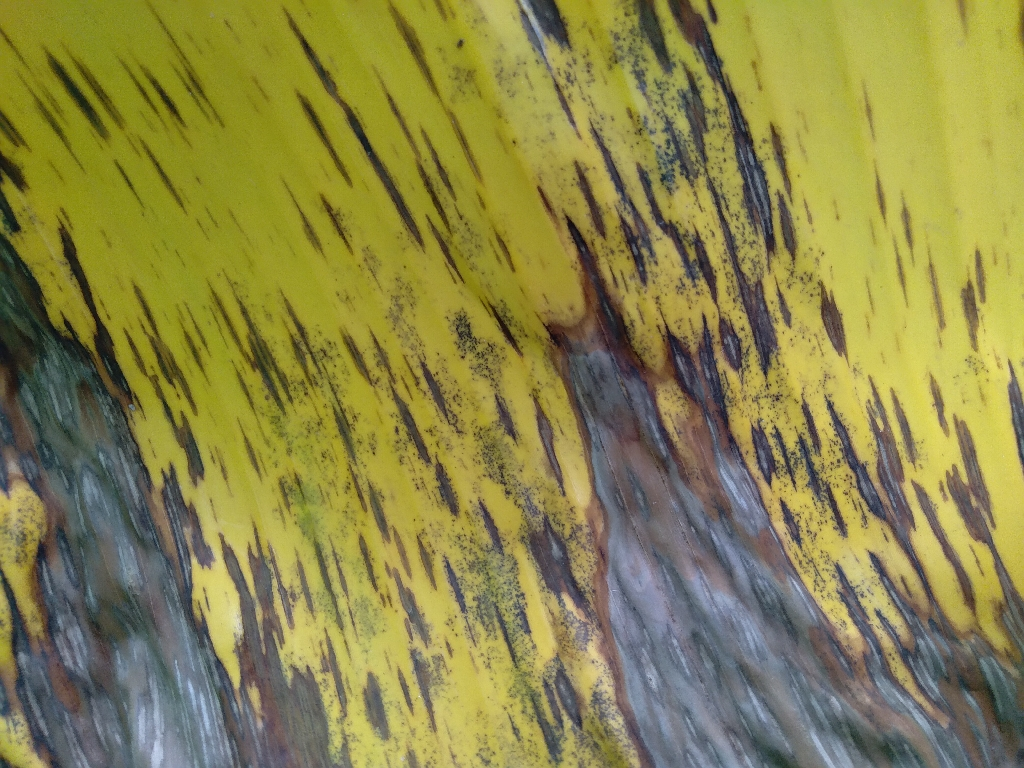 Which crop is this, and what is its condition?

banana, black sigatoka
